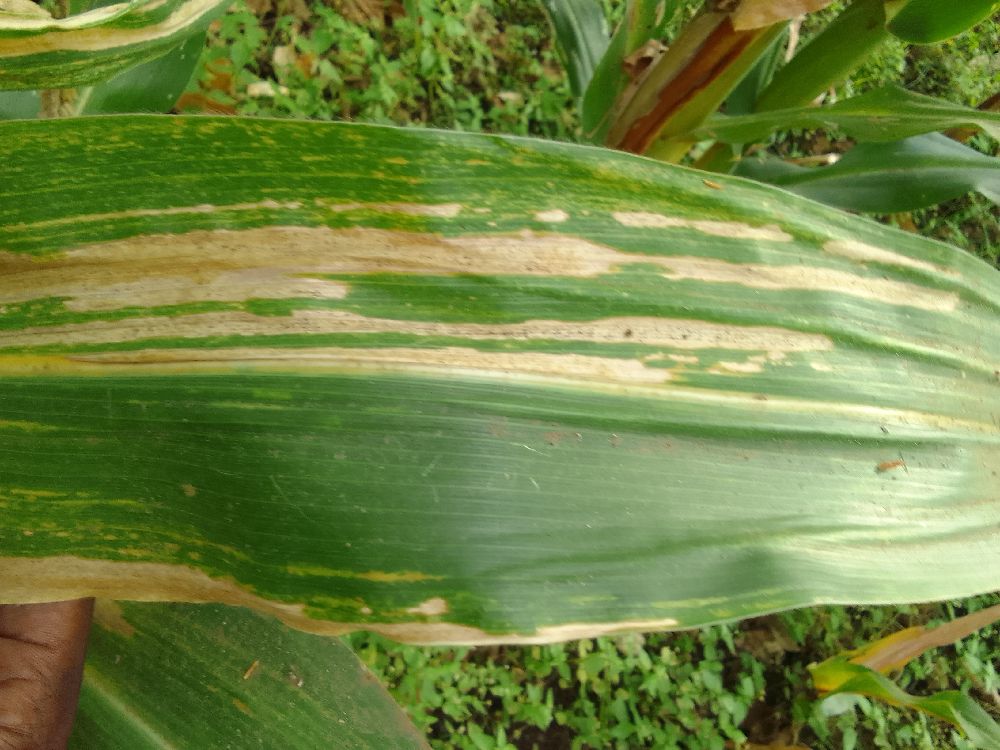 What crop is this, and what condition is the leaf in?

maize, maize lethal necrosis
